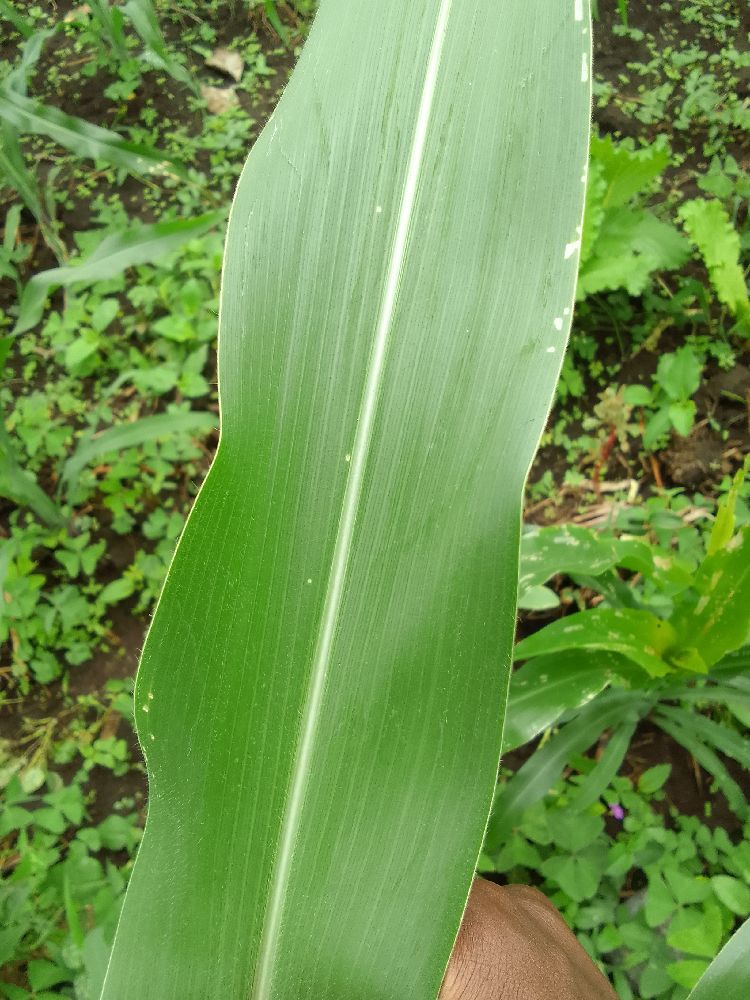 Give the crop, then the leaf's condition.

maize, healthy
